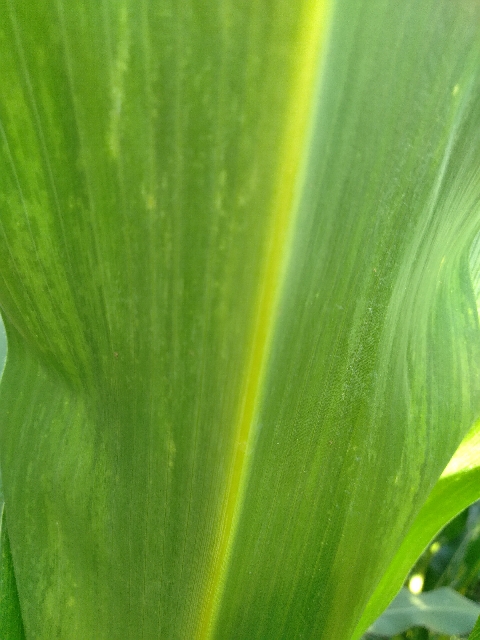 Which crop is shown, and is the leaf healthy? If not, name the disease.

maize, maize lethal necrosis
